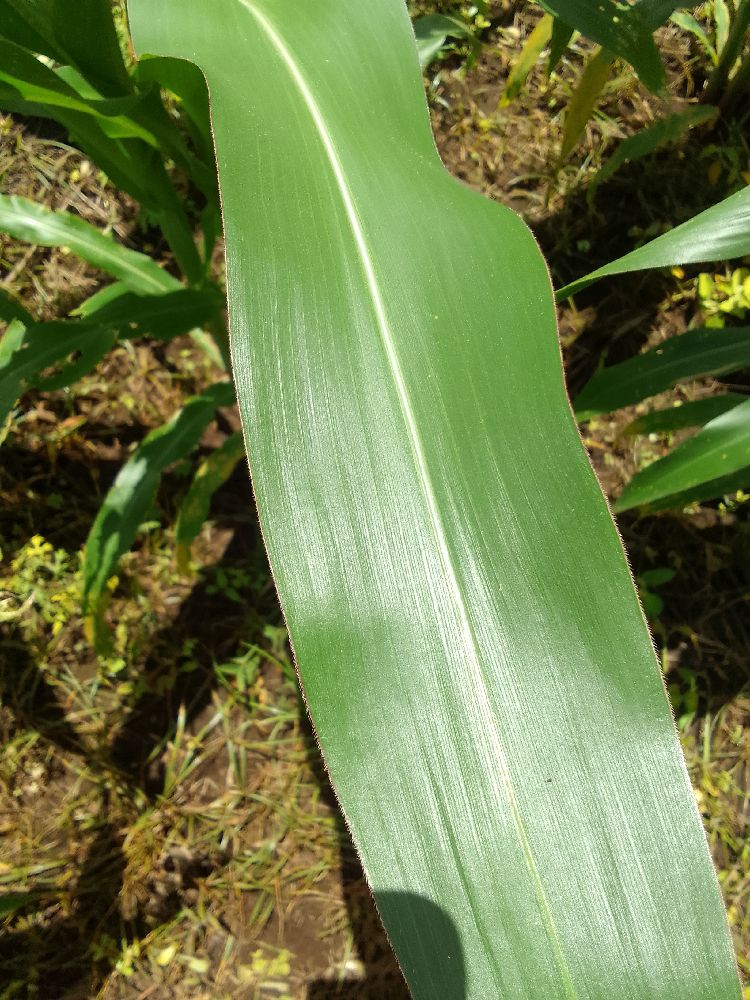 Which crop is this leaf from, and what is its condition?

maize, healthy
